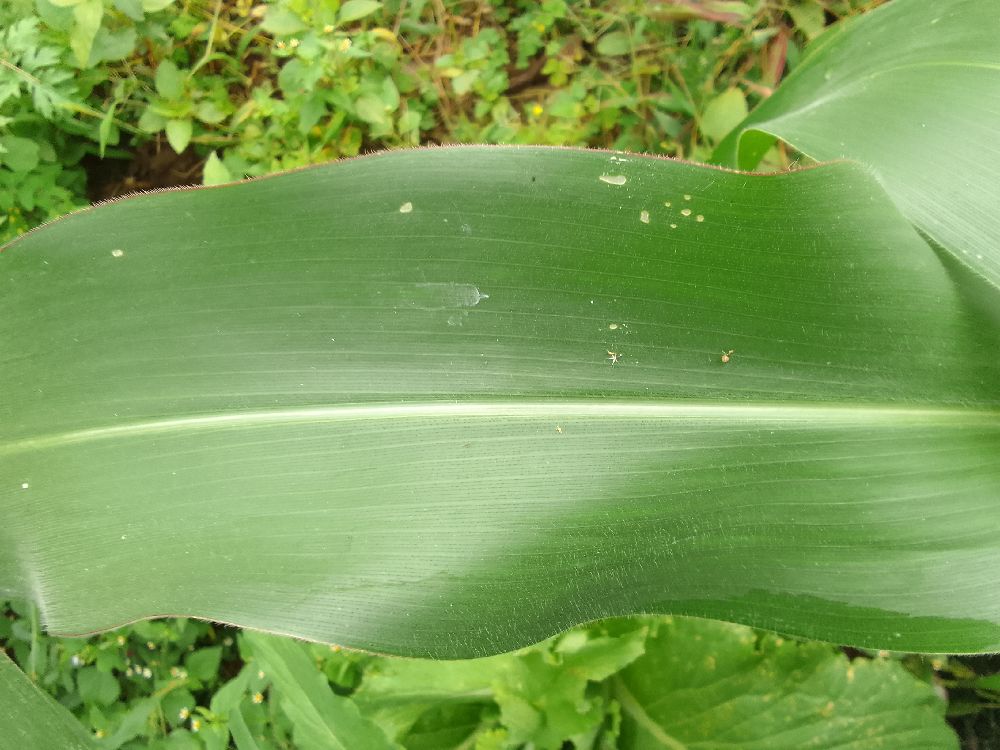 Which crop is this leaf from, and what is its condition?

maize, healthy
